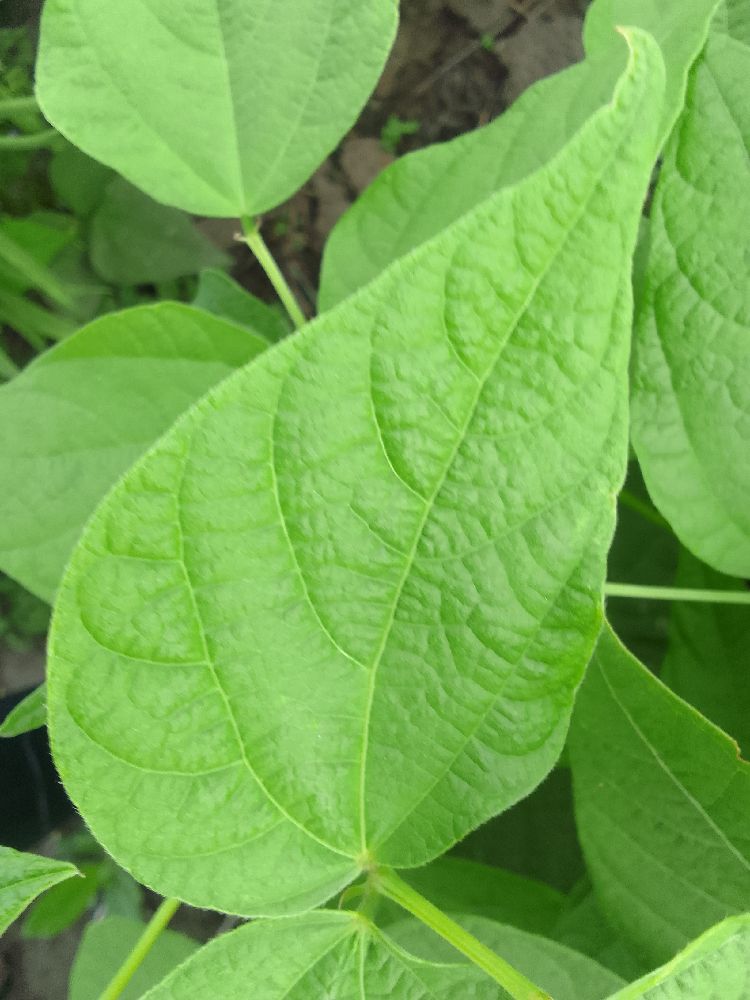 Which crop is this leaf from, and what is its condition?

common bean, healthy
